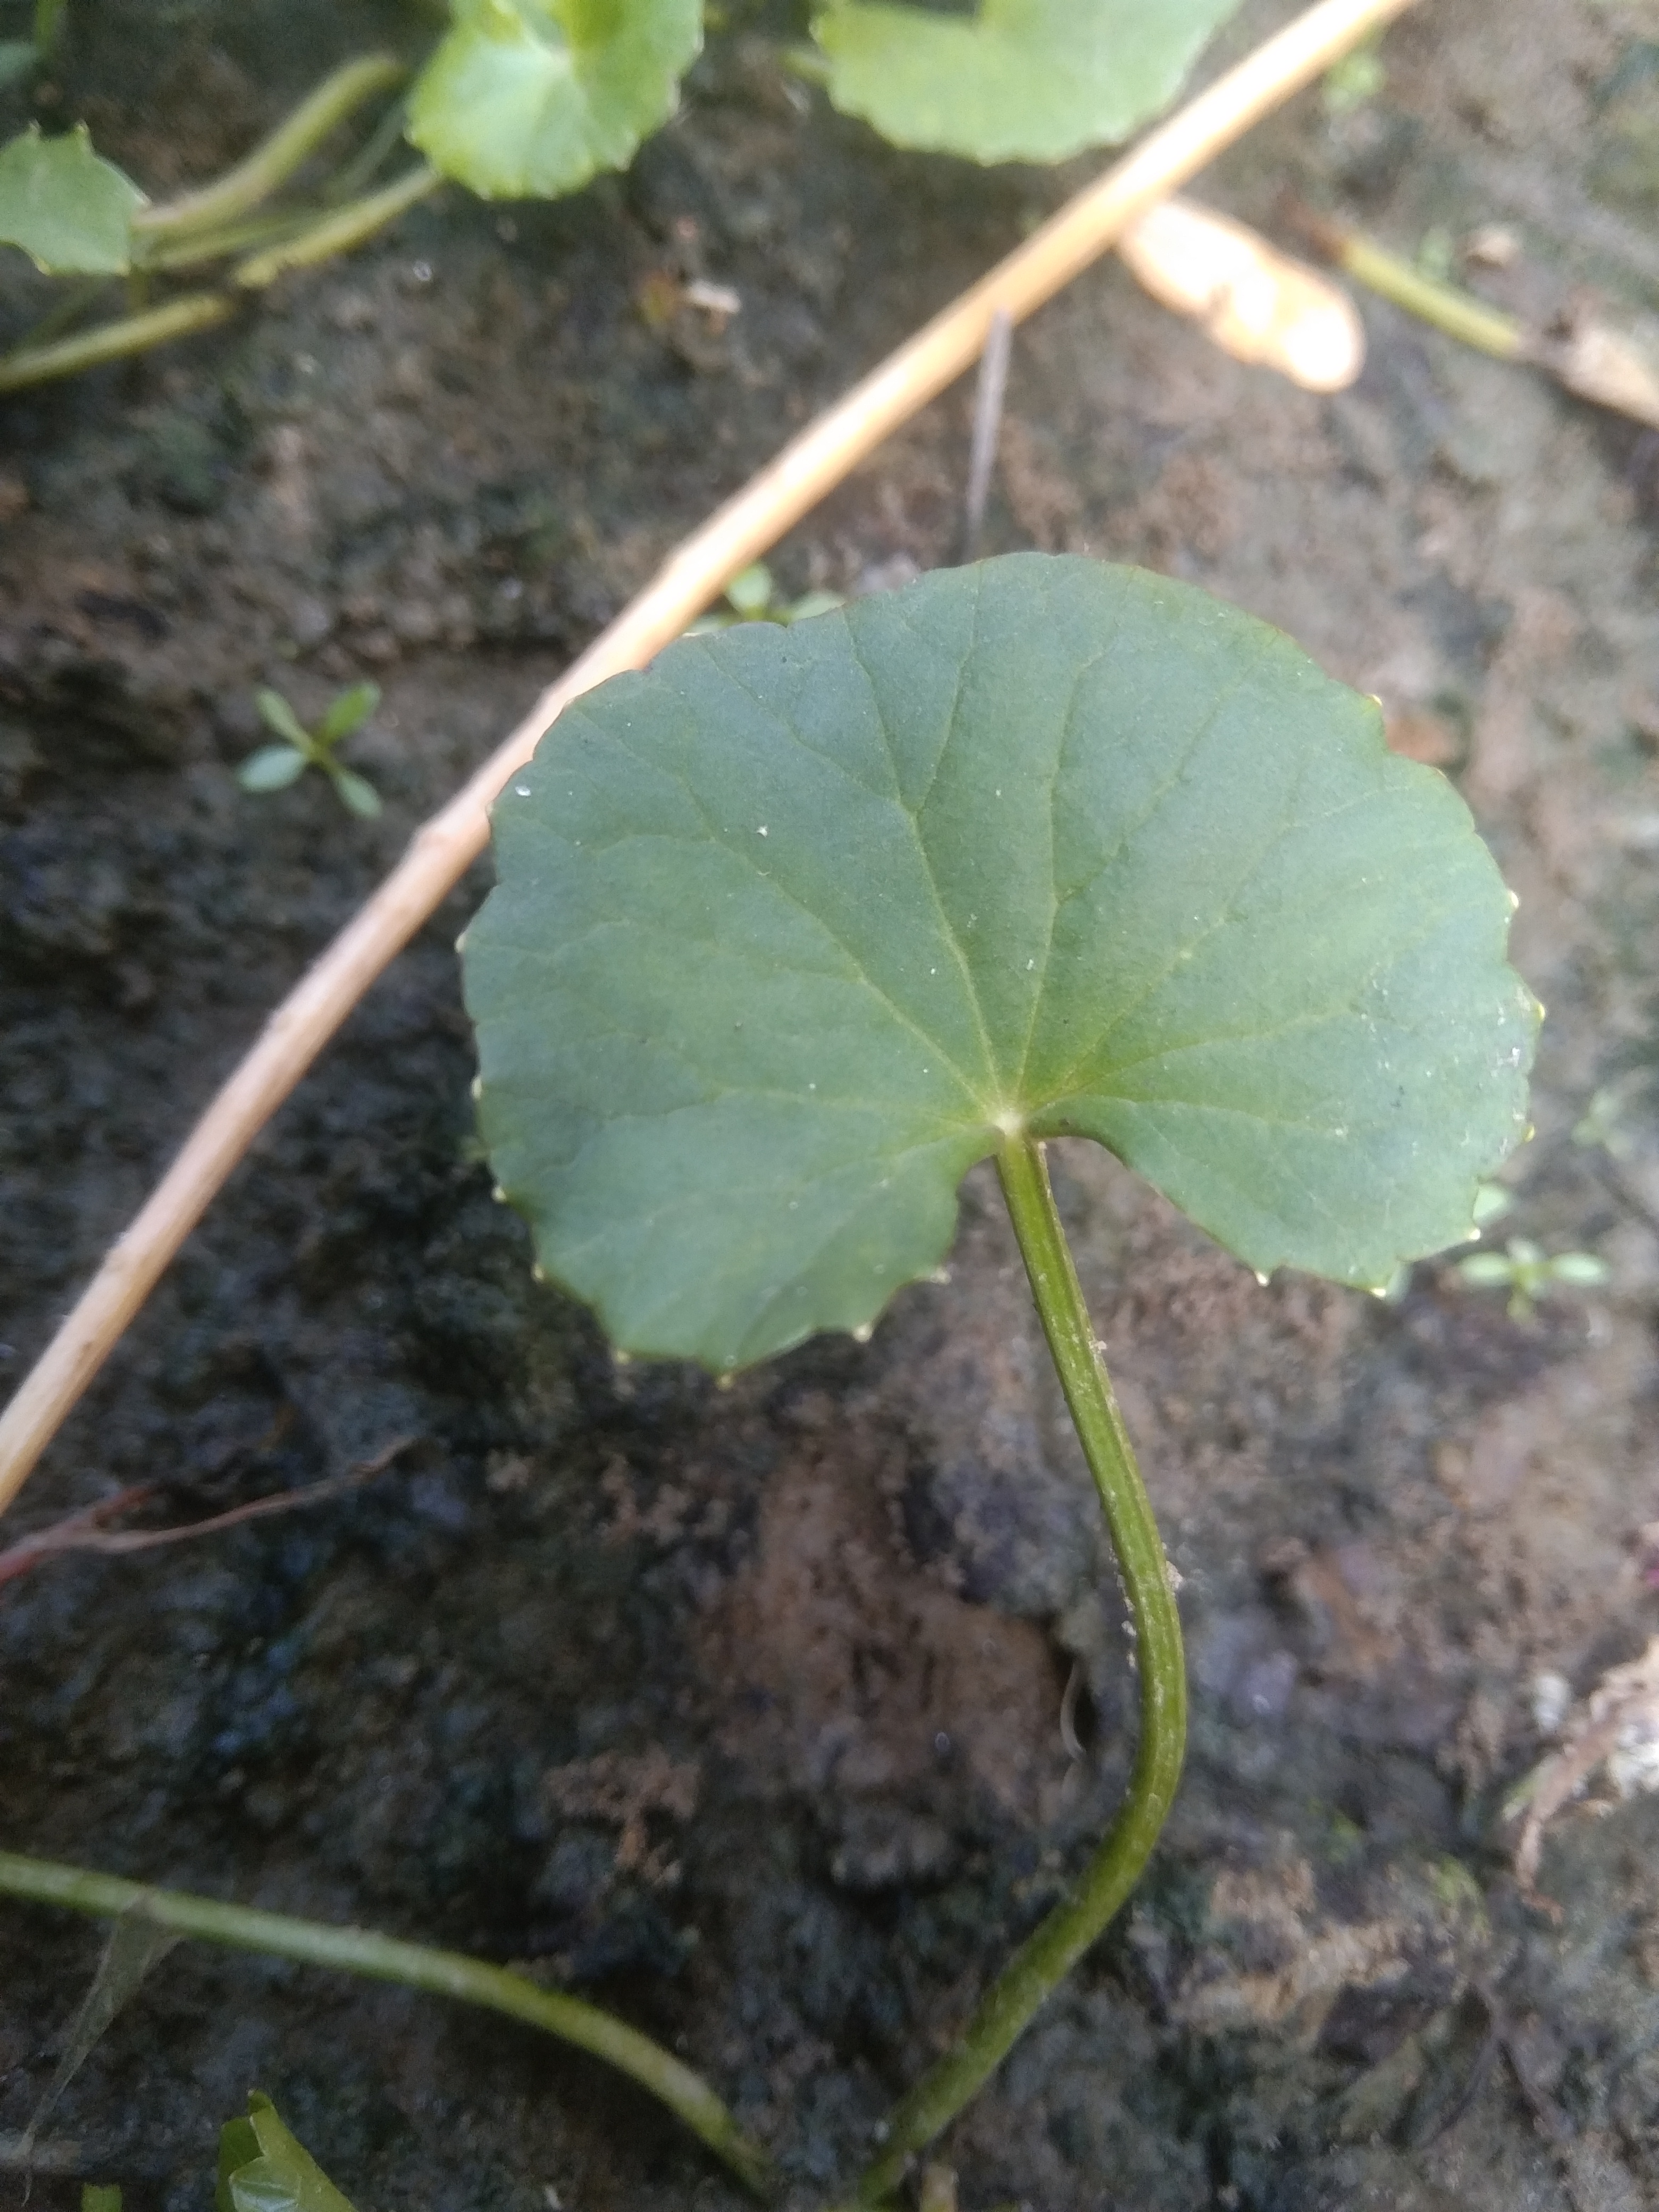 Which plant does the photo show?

thankuni
